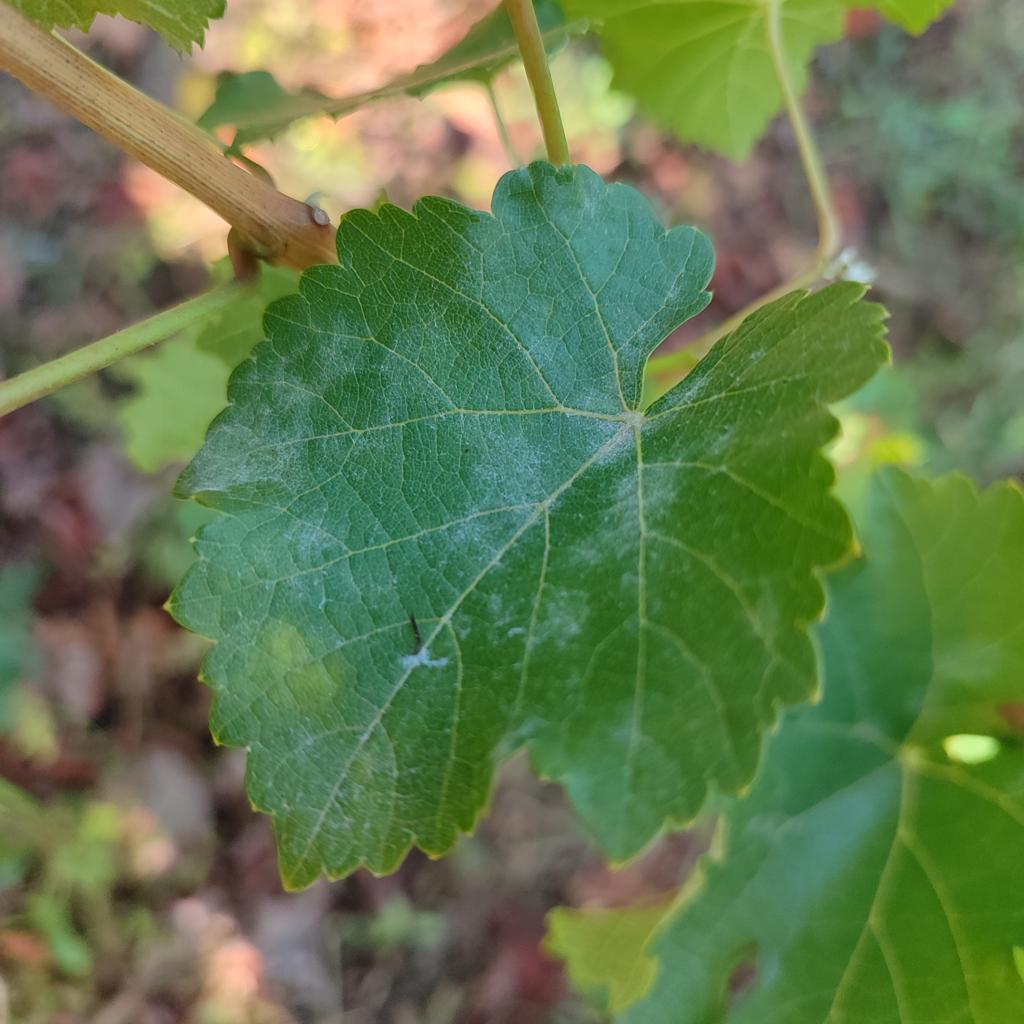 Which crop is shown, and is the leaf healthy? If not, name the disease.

grapevine, powdery mildew
